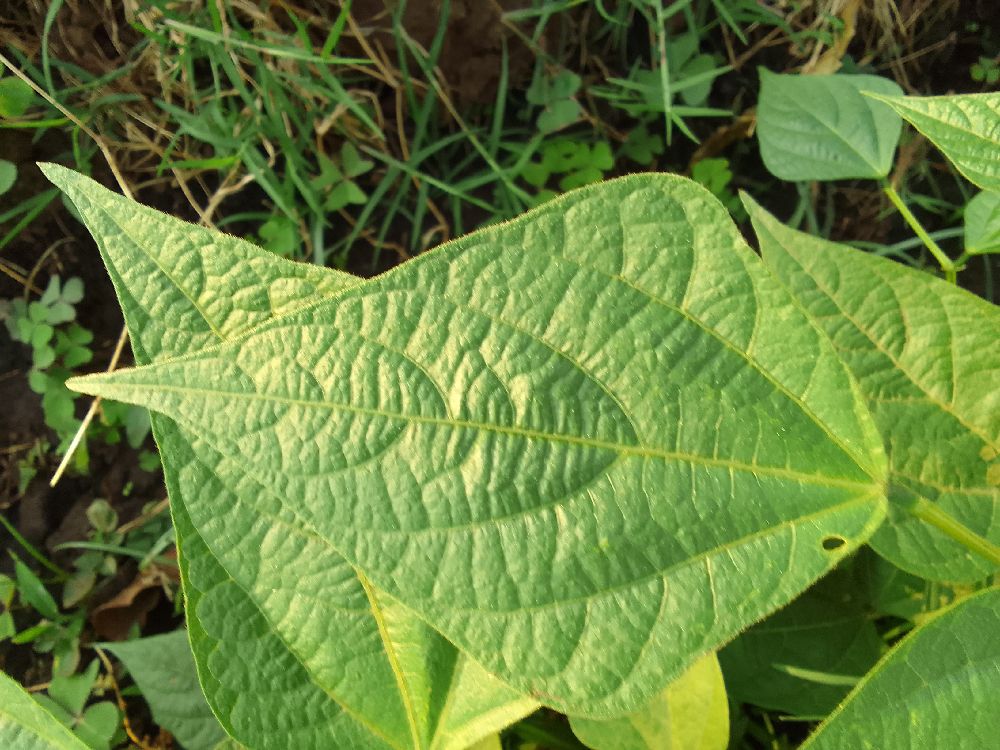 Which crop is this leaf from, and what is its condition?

common bean, healthy
